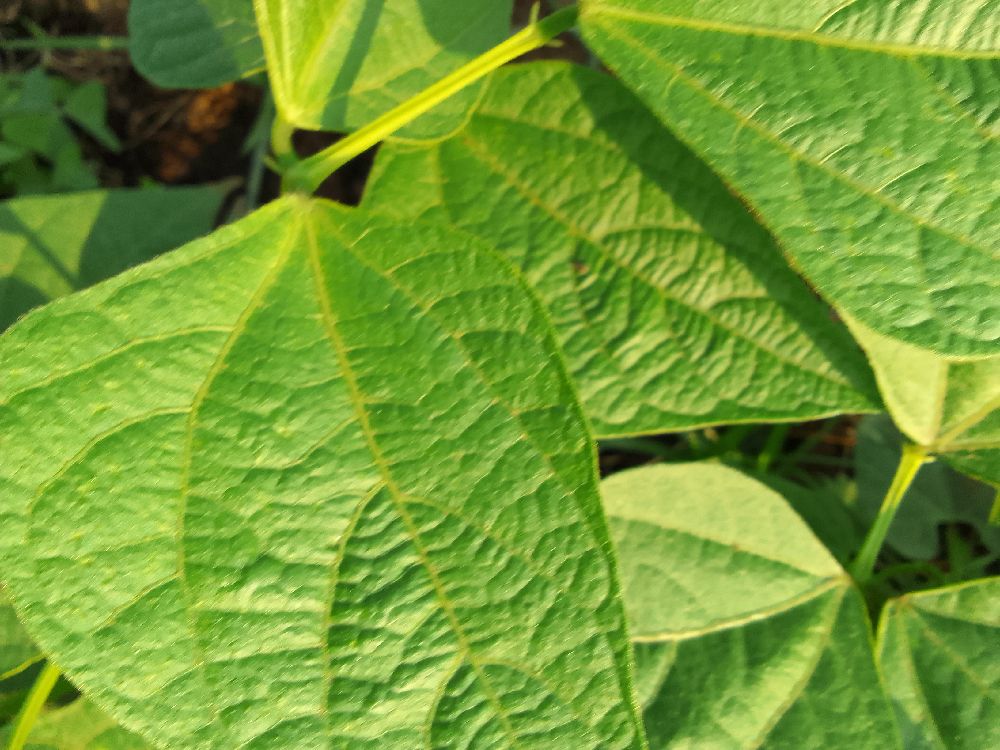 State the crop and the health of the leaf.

common bean, healthy
